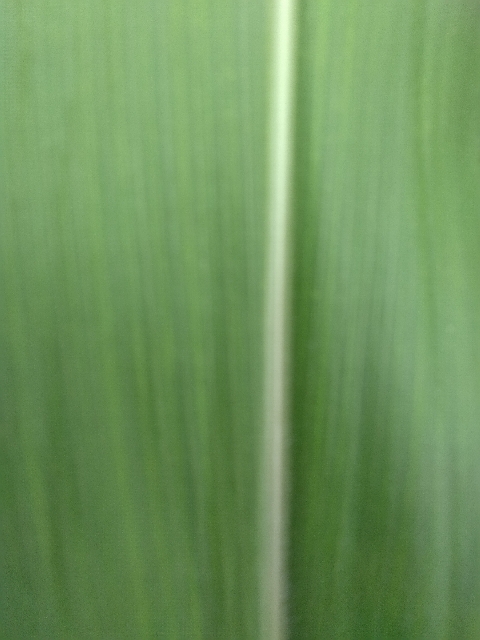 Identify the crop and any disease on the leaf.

maize, healthy
